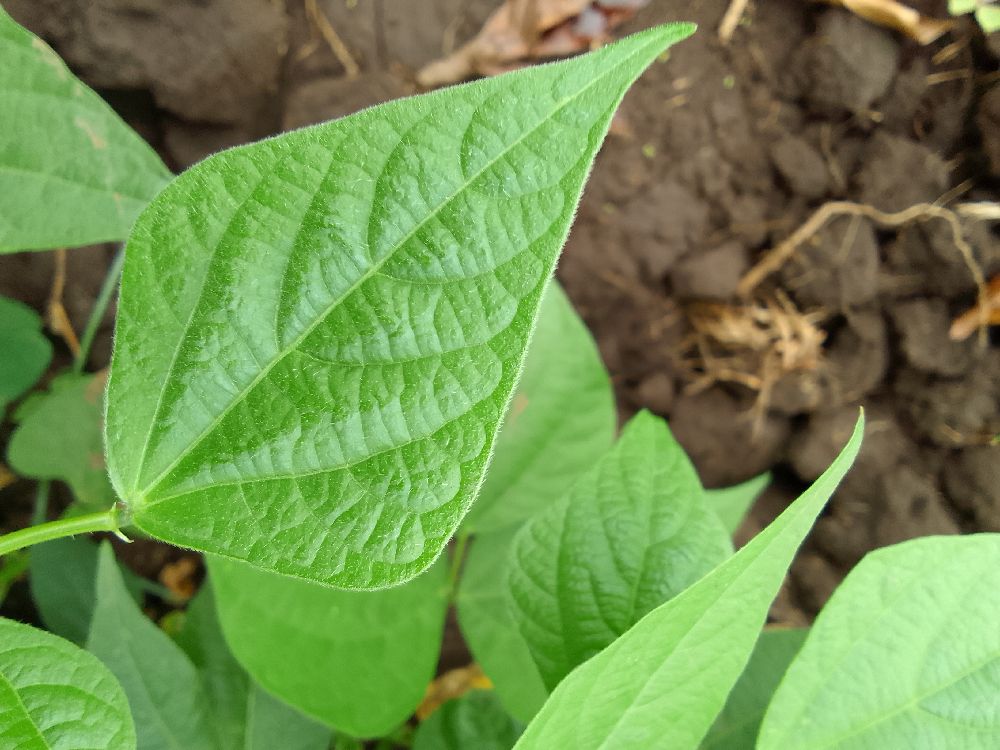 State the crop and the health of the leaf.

common bean, healthy
